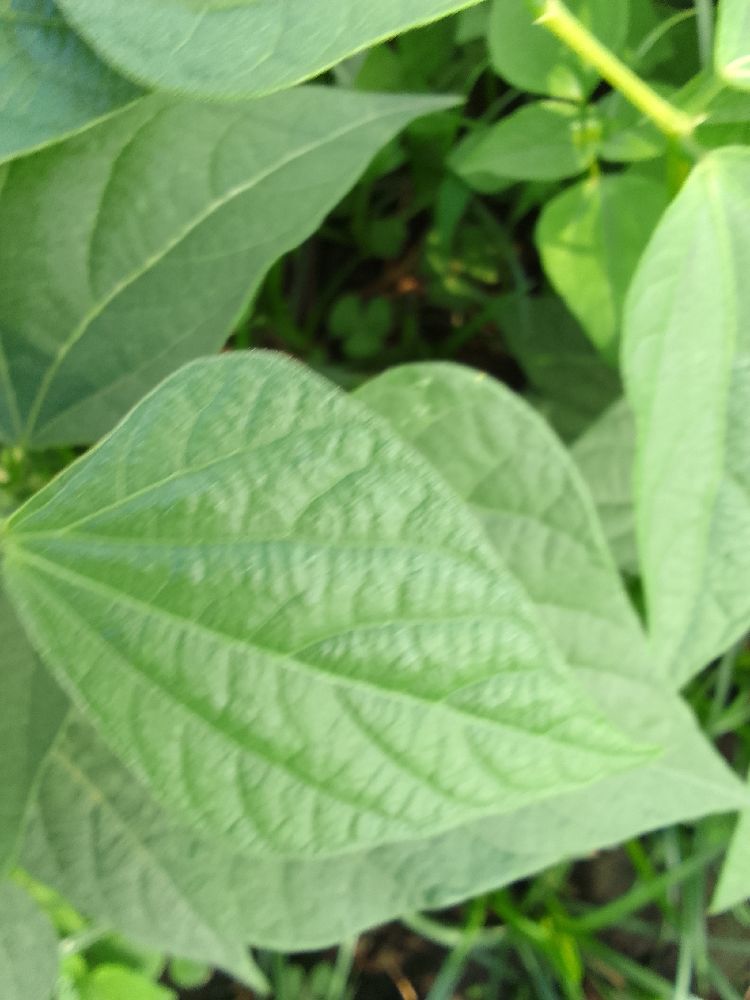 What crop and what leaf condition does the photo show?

common bean, healthy
